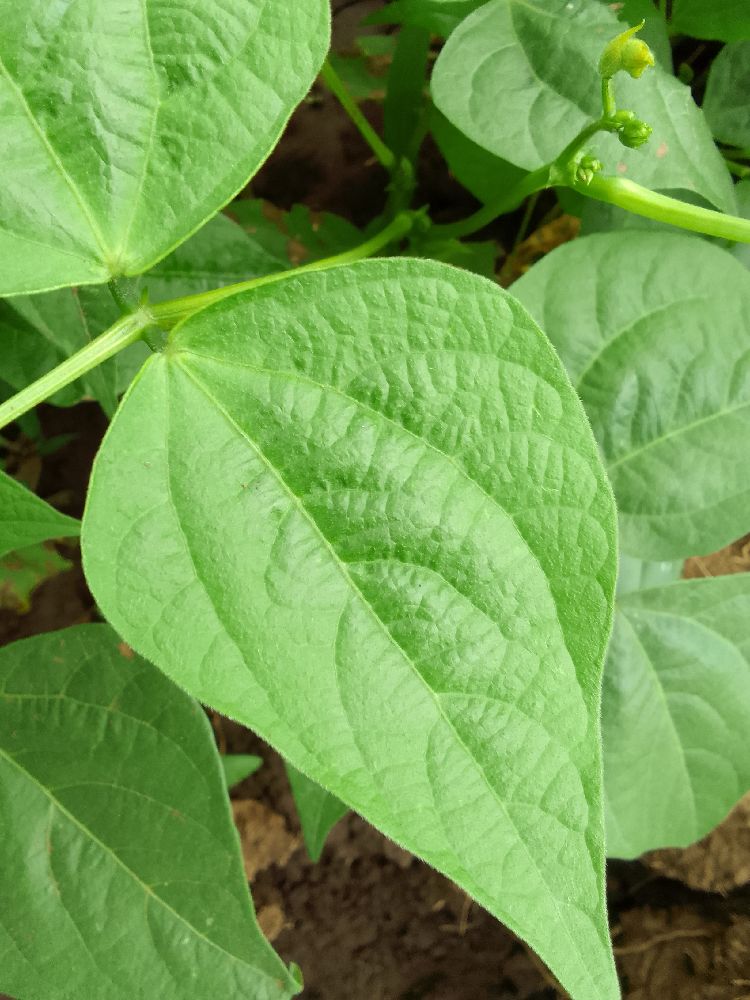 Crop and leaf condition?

common bean, healthy
